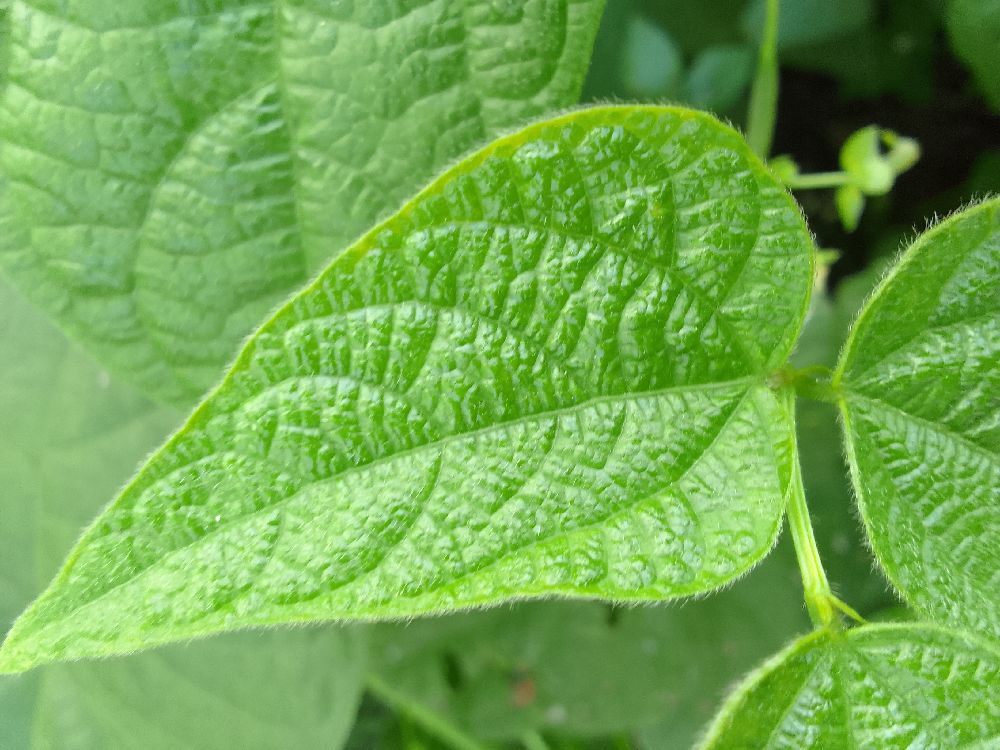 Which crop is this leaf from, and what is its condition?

common bean, healthy
